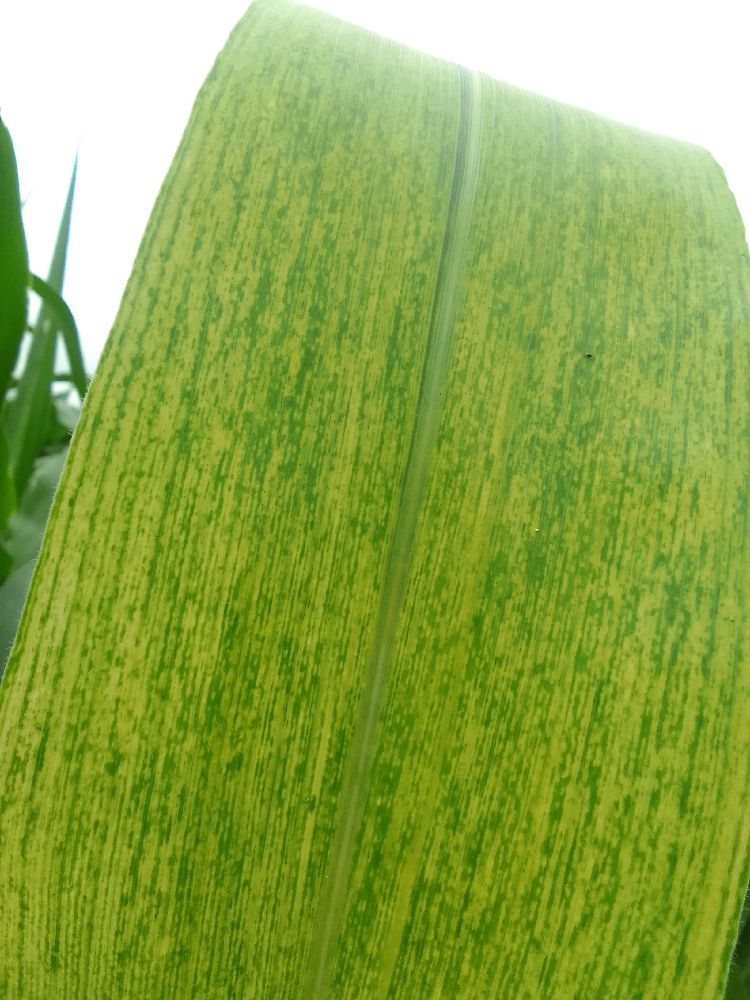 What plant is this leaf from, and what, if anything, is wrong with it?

maize, maize lethal necrosis
